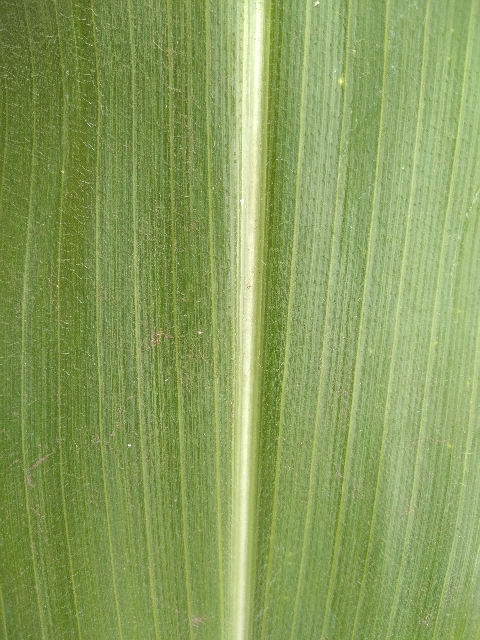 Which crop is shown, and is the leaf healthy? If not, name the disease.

maize, healthy
